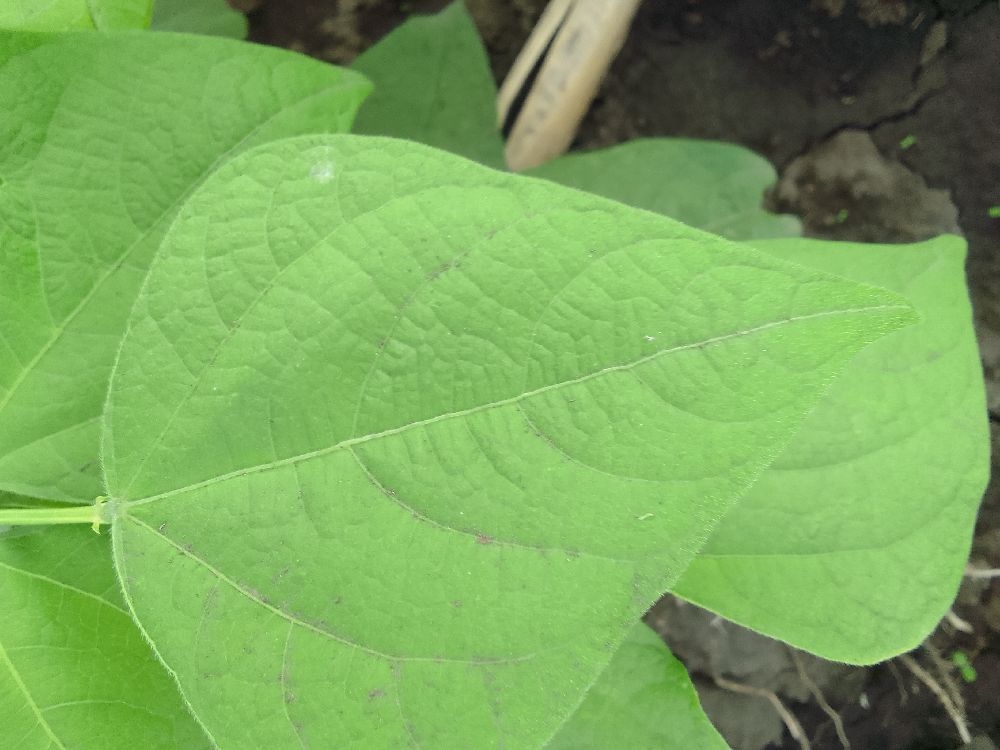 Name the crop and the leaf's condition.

common bean, healthy
